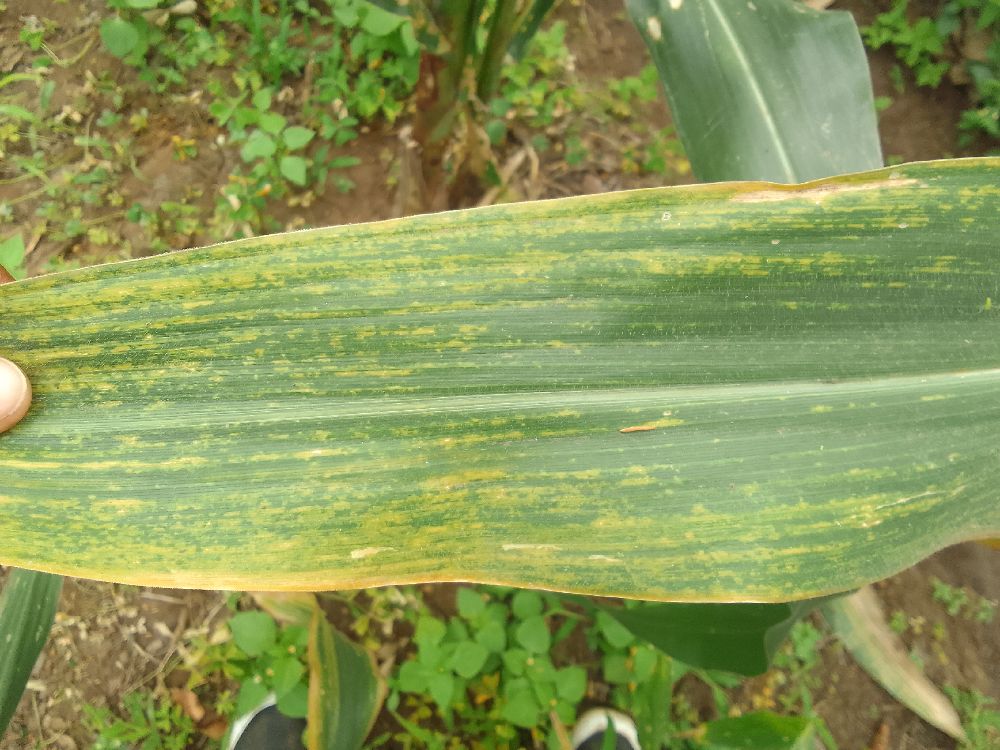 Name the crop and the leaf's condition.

maize, maize lethal necrosis
